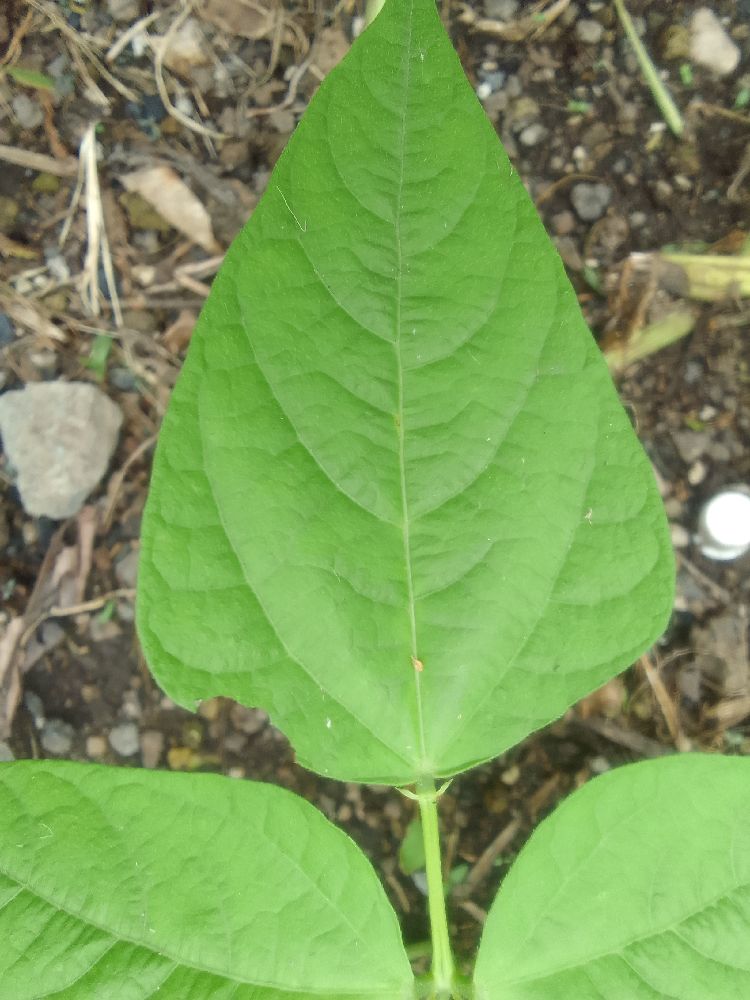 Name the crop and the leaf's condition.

common bean, healthy
